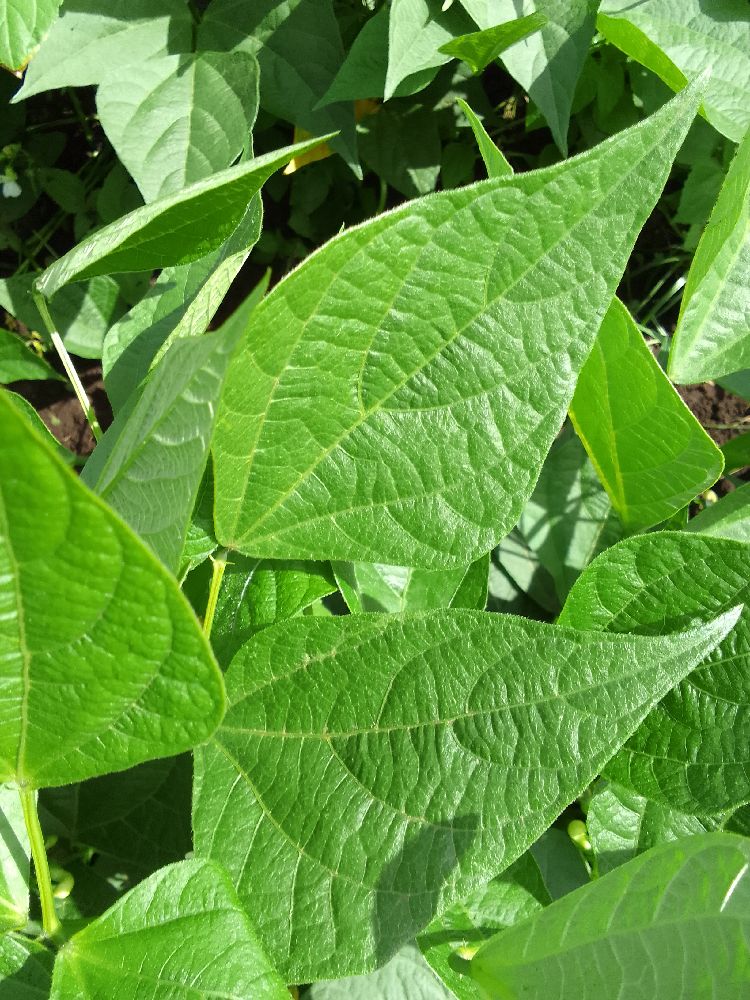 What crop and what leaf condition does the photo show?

common bean, healthy
